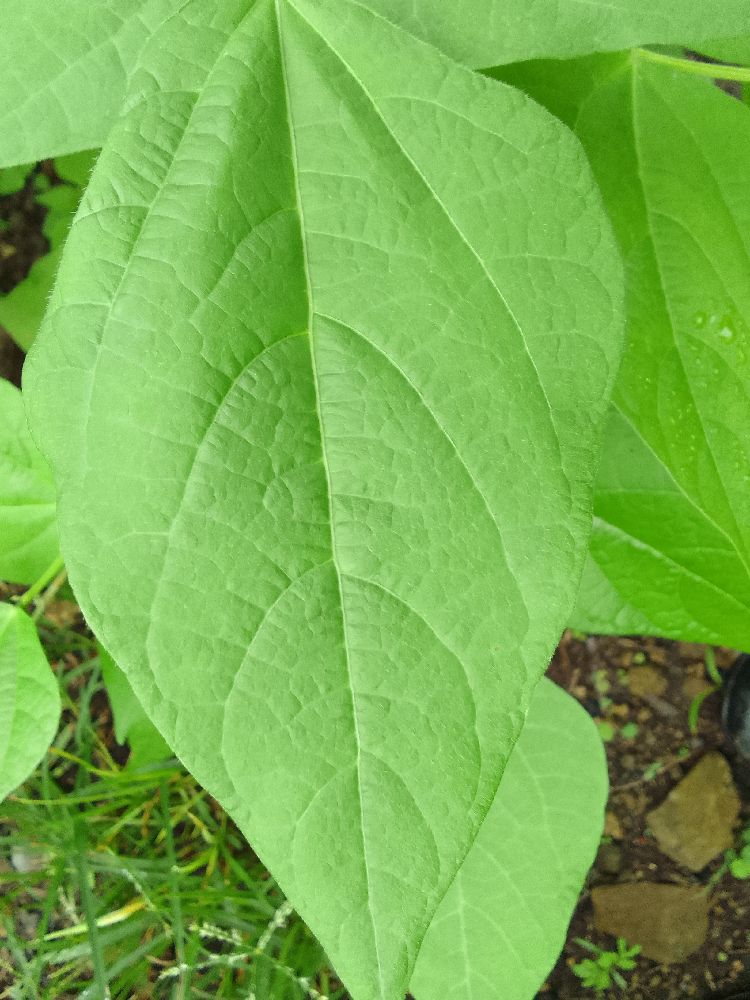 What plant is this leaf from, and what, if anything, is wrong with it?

common bean, healthy
